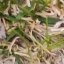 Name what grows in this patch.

grass
